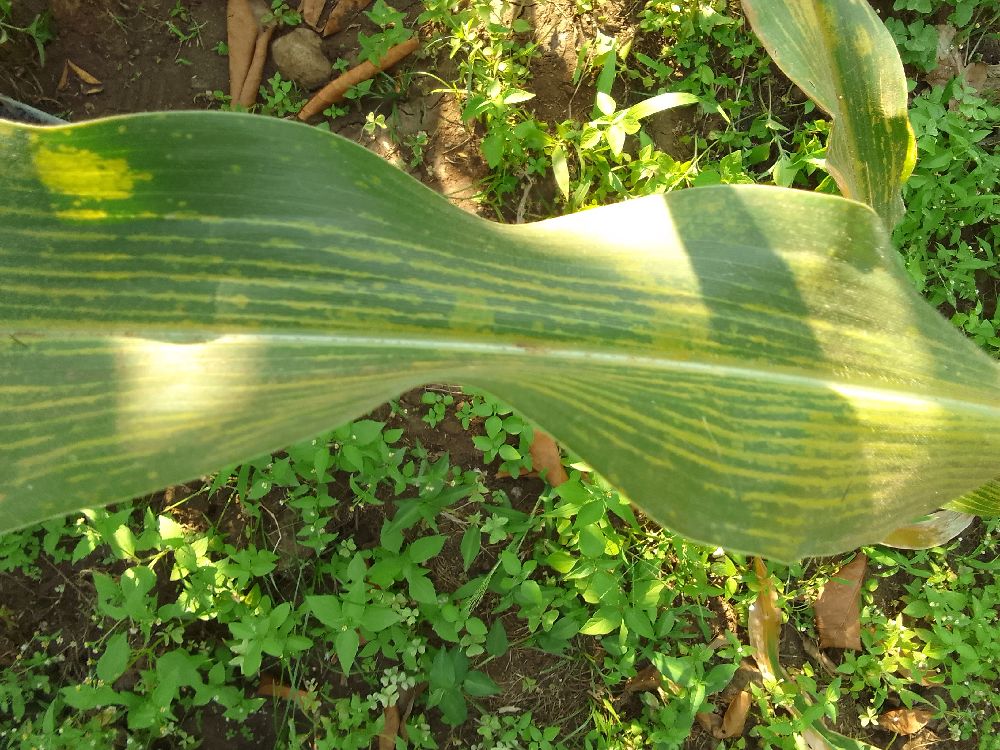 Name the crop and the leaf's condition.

maize, maize lethal necrosis
